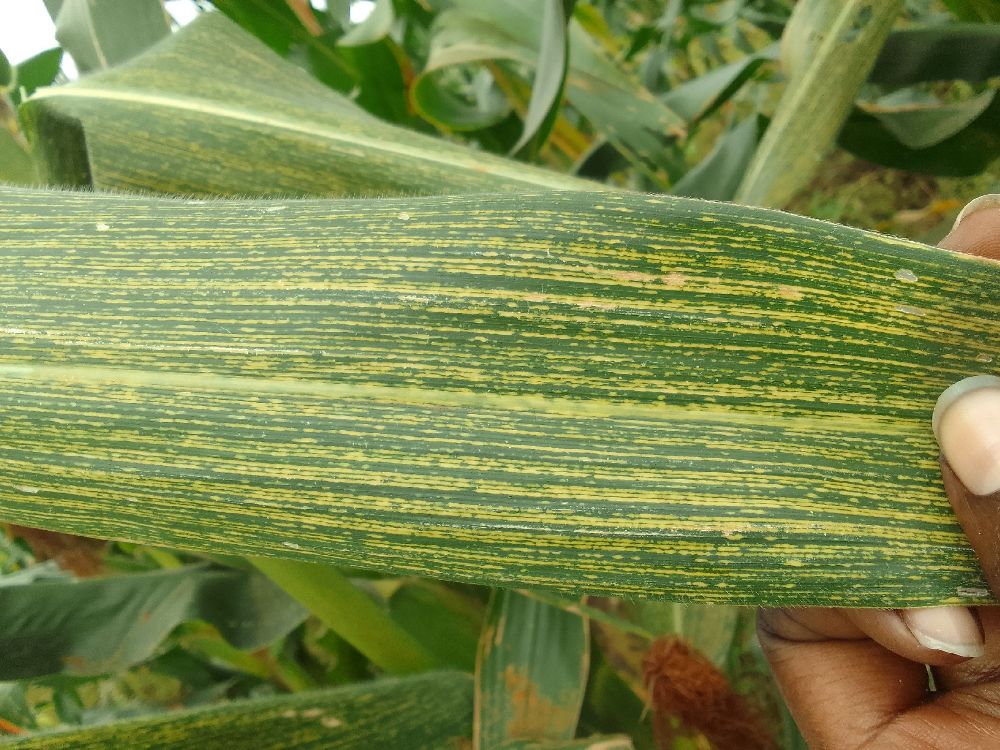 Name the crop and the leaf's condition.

maize, maize streak virus
